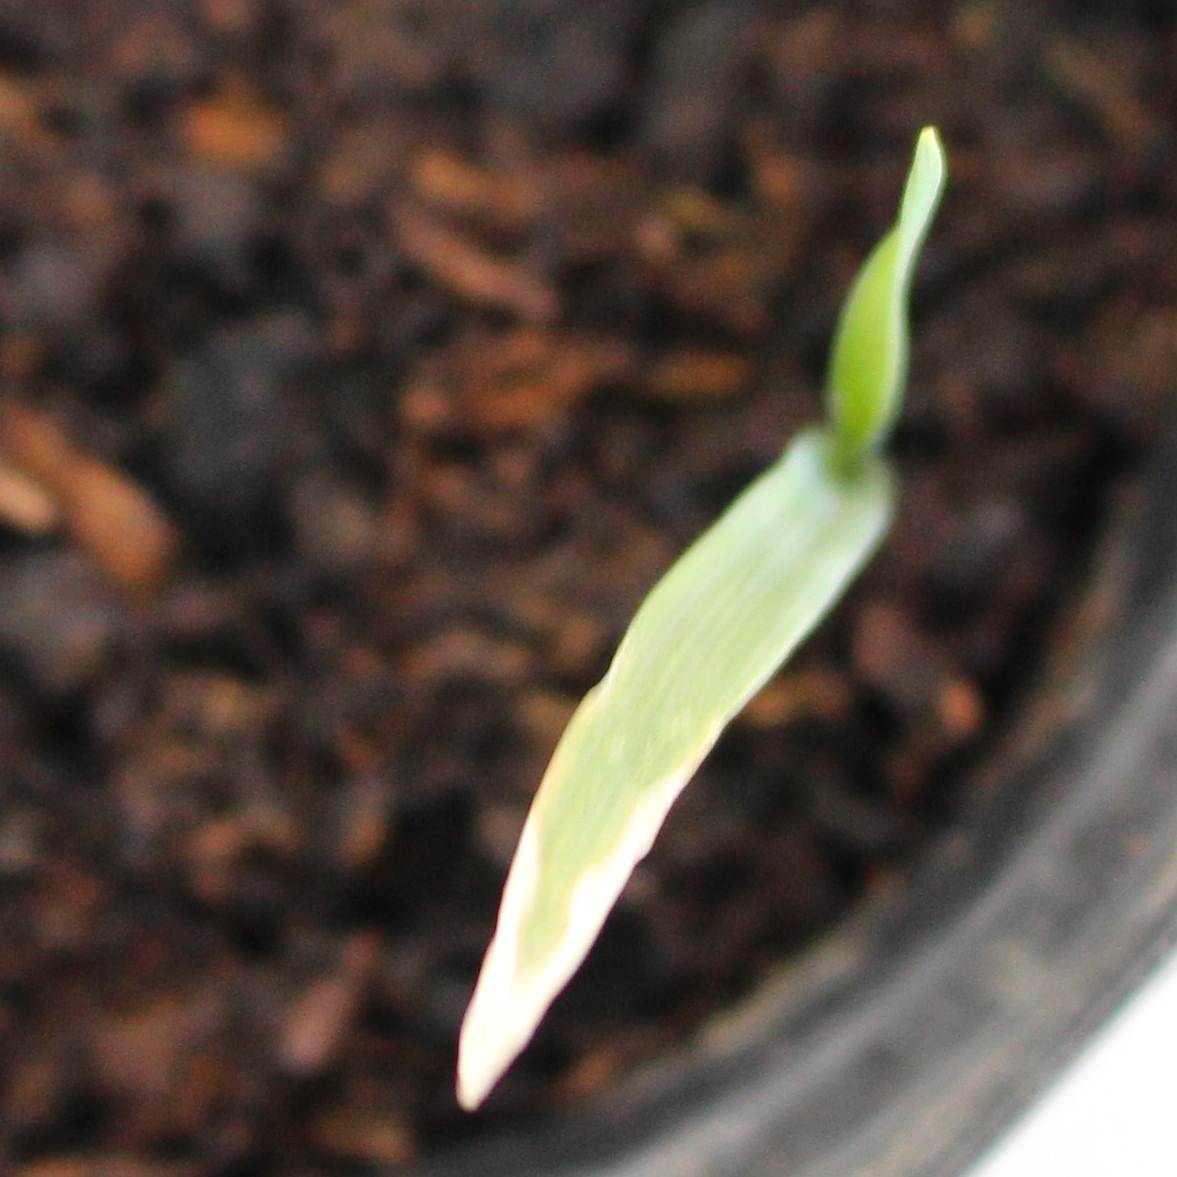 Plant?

Avena sterilis
